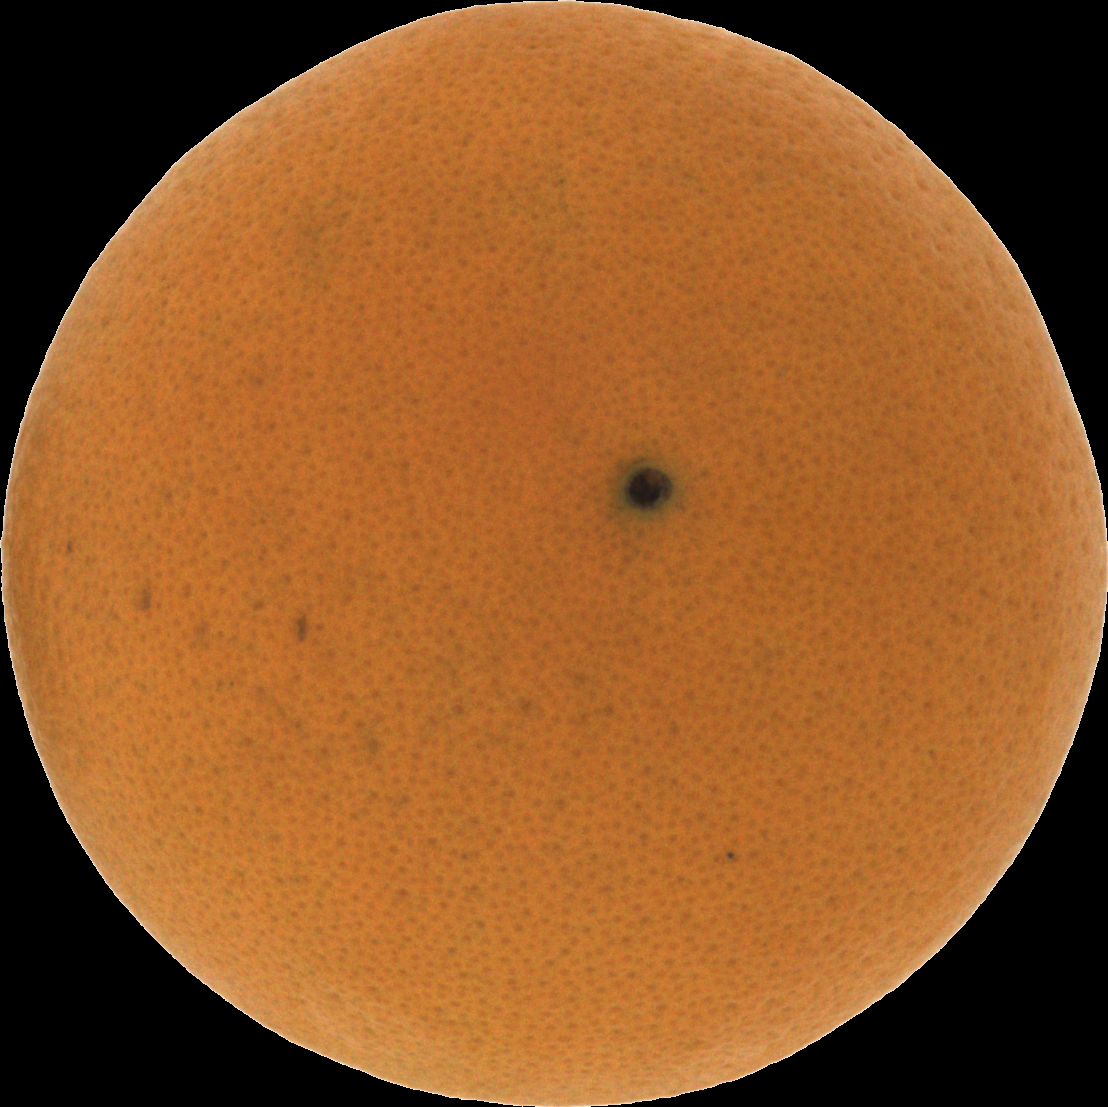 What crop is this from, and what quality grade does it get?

orange, good
